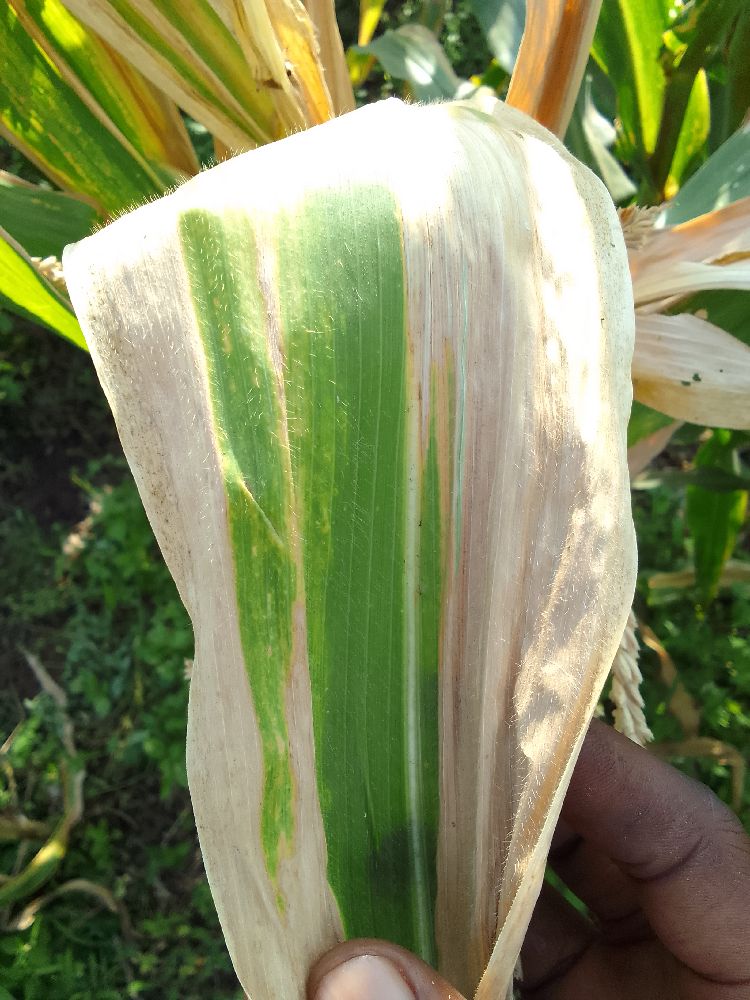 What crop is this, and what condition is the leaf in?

maize, maize lethal necrosis
